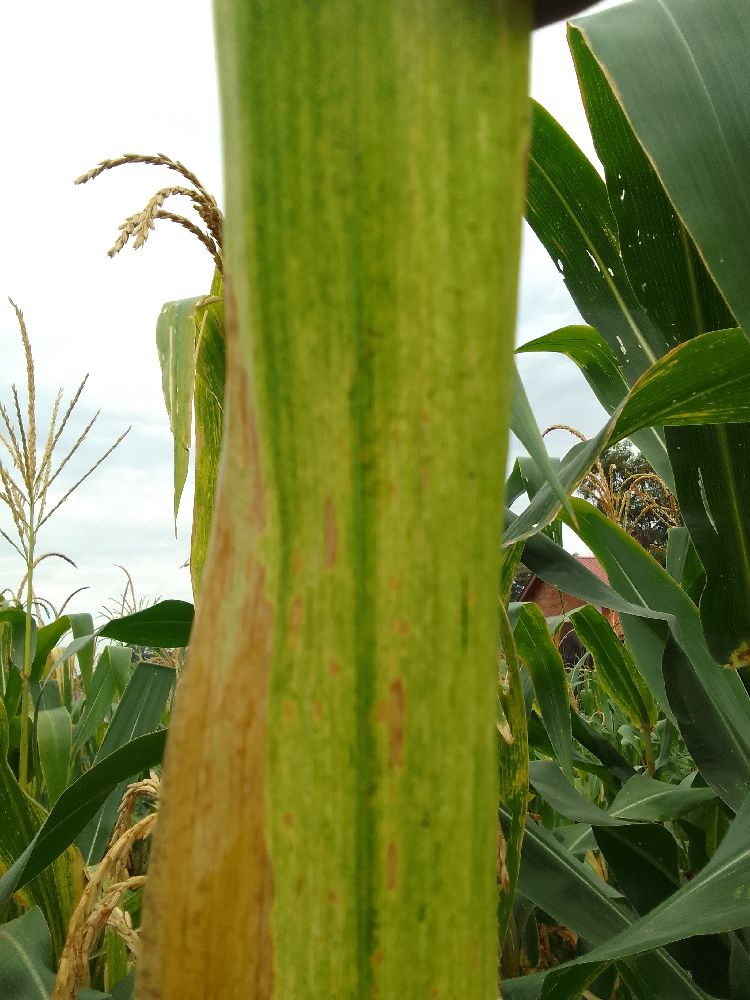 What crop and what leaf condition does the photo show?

maize, maize lethal necrosis
